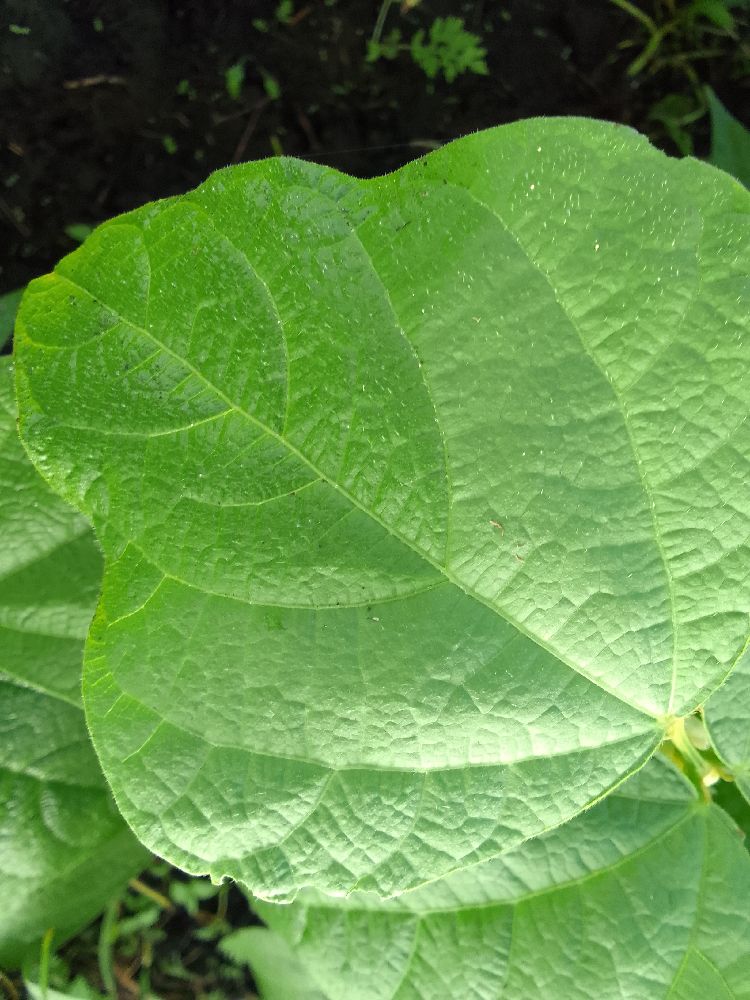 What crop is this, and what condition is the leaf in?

common bean, healthy
